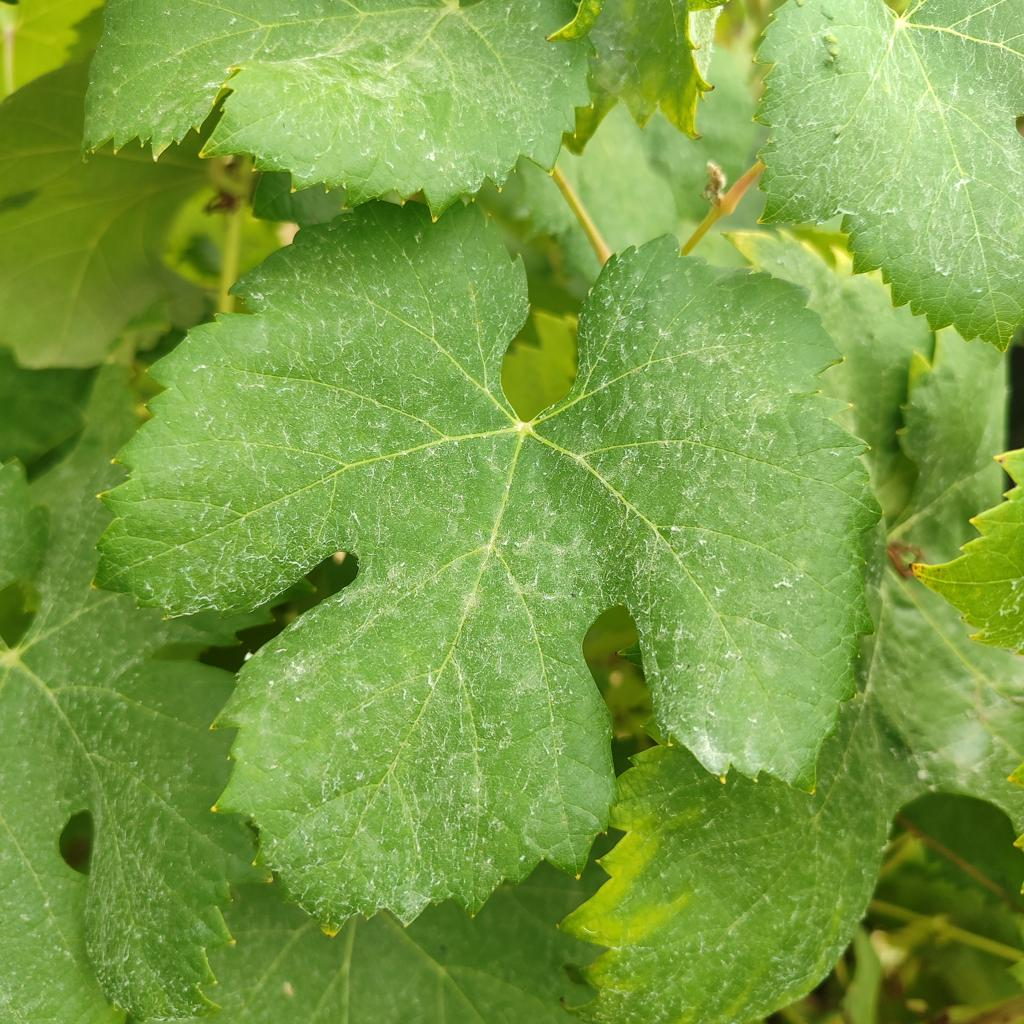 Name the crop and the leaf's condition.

grapevine, healthy
